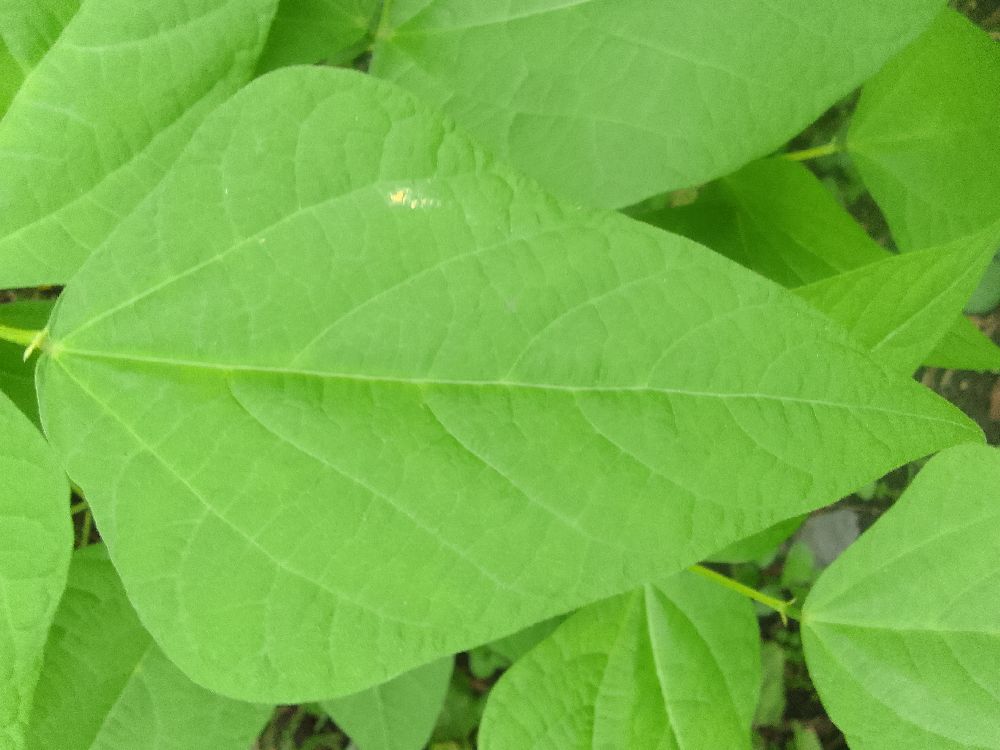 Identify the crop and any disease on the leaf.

common bean, healthy
